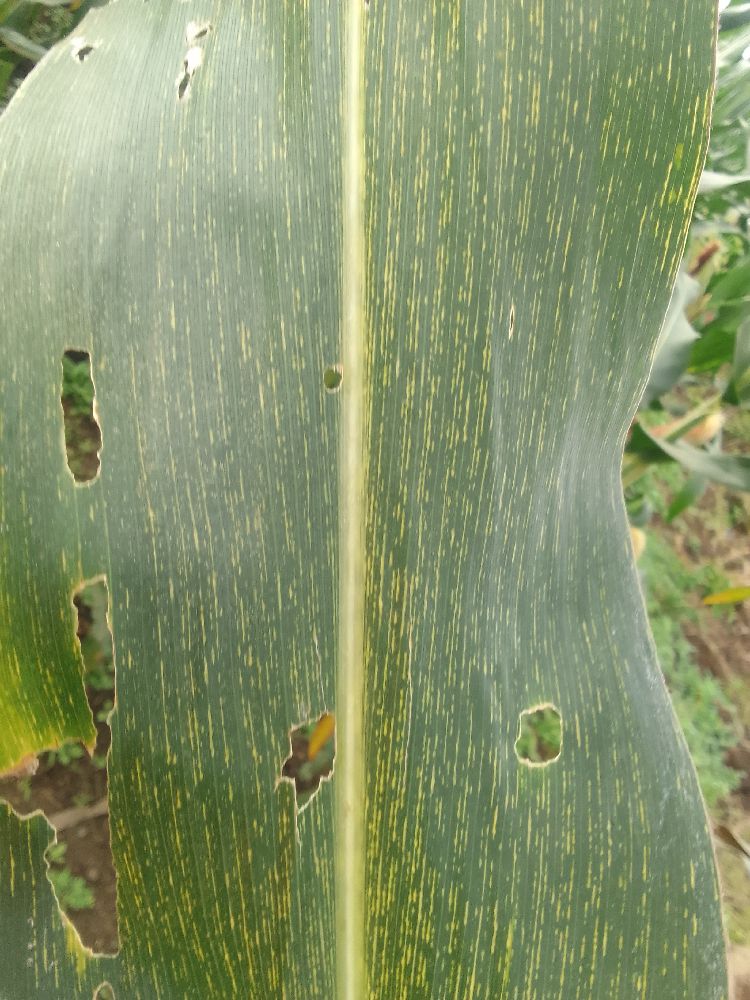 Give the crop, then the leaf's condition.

maize, maize streak virus
